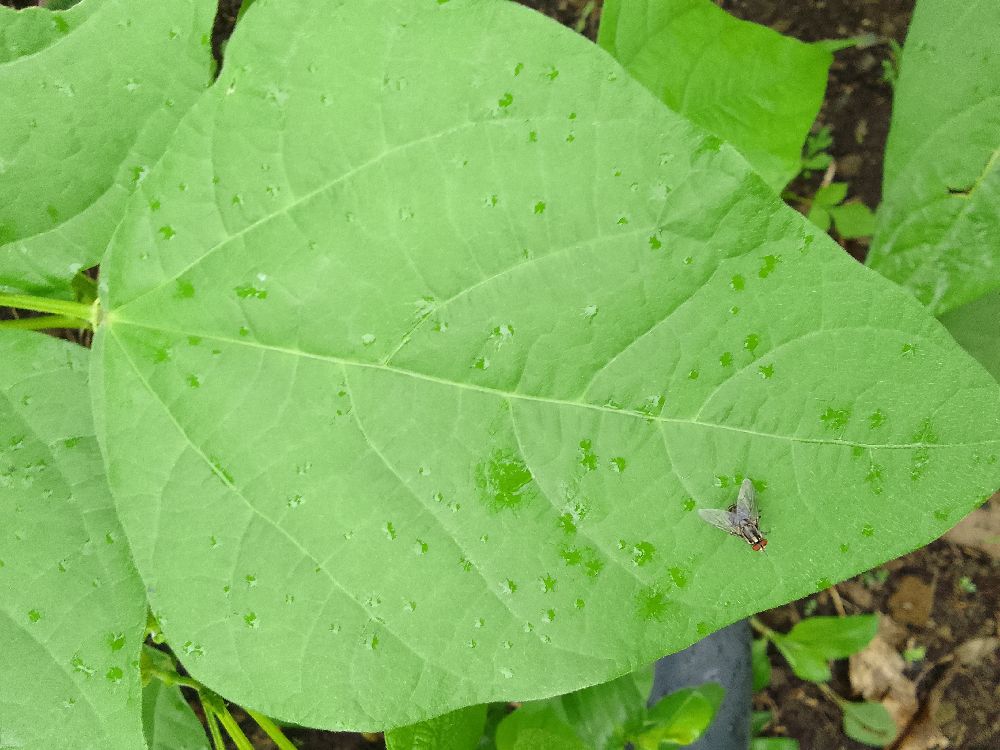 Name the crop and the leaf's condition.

common bean, healthy
